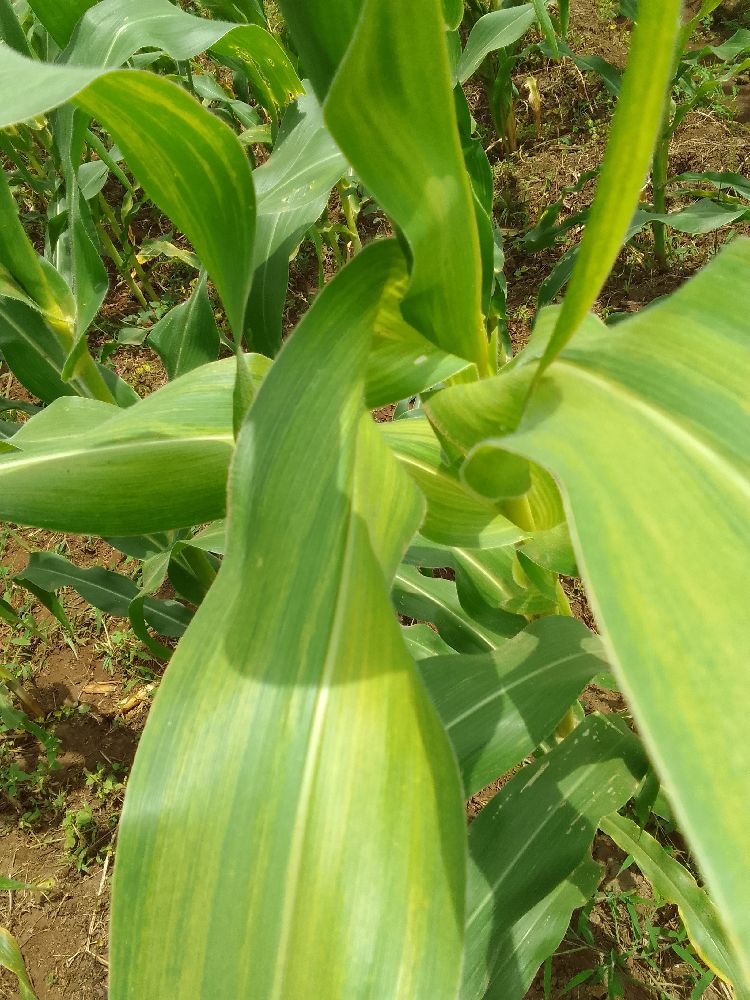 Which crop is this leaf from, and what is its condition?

maize, maize lethal necrosis
